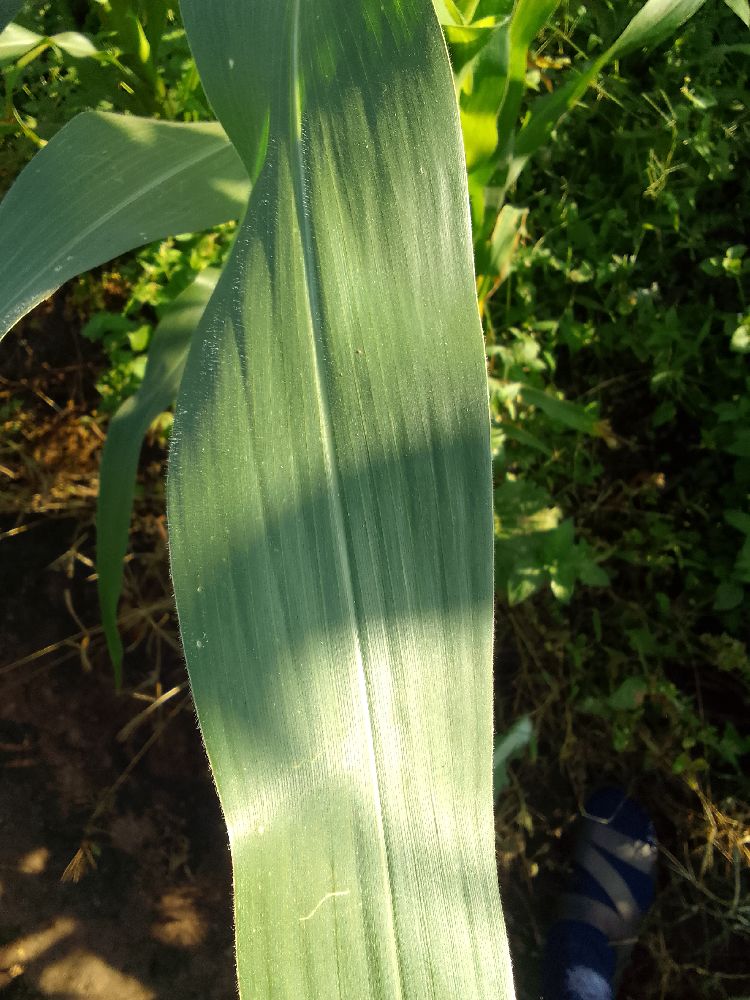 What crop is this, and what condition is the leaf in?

maize, healthy
